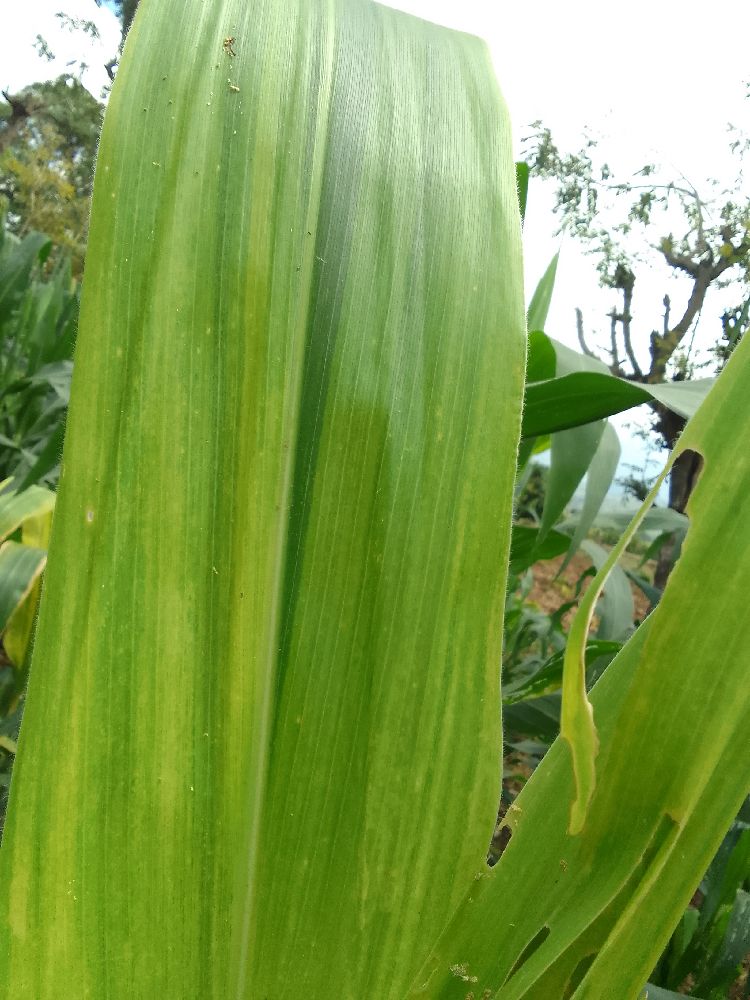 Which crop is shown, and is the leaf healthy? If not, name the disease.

maize, maize lethal necrosis
